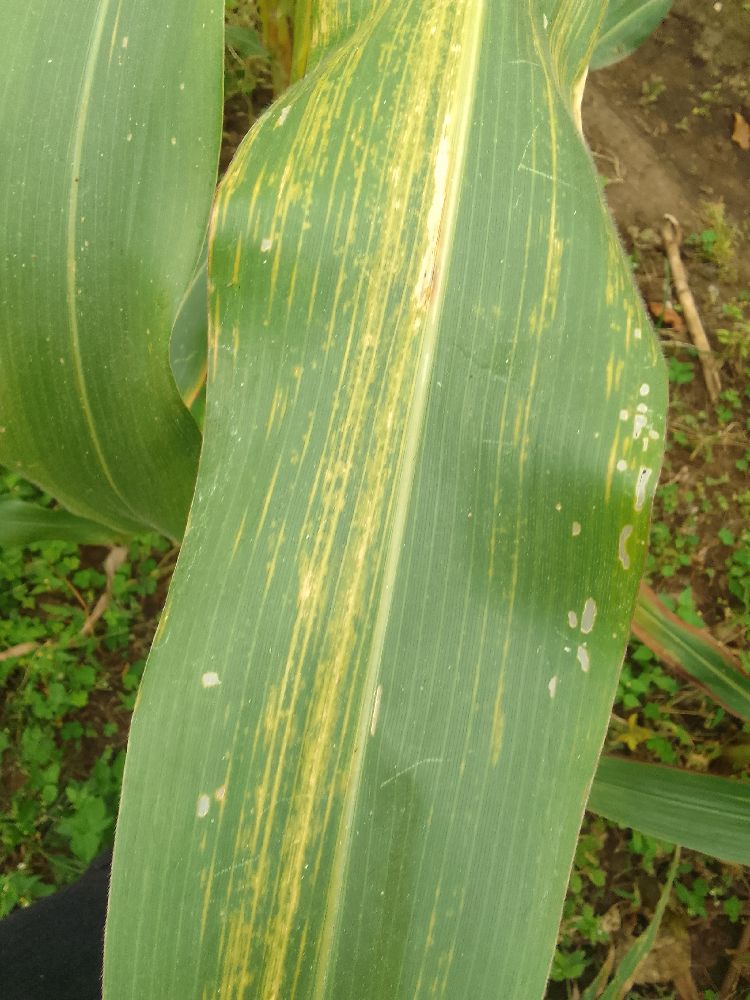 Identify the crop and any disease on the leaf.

maize, maize lethal necrosis
